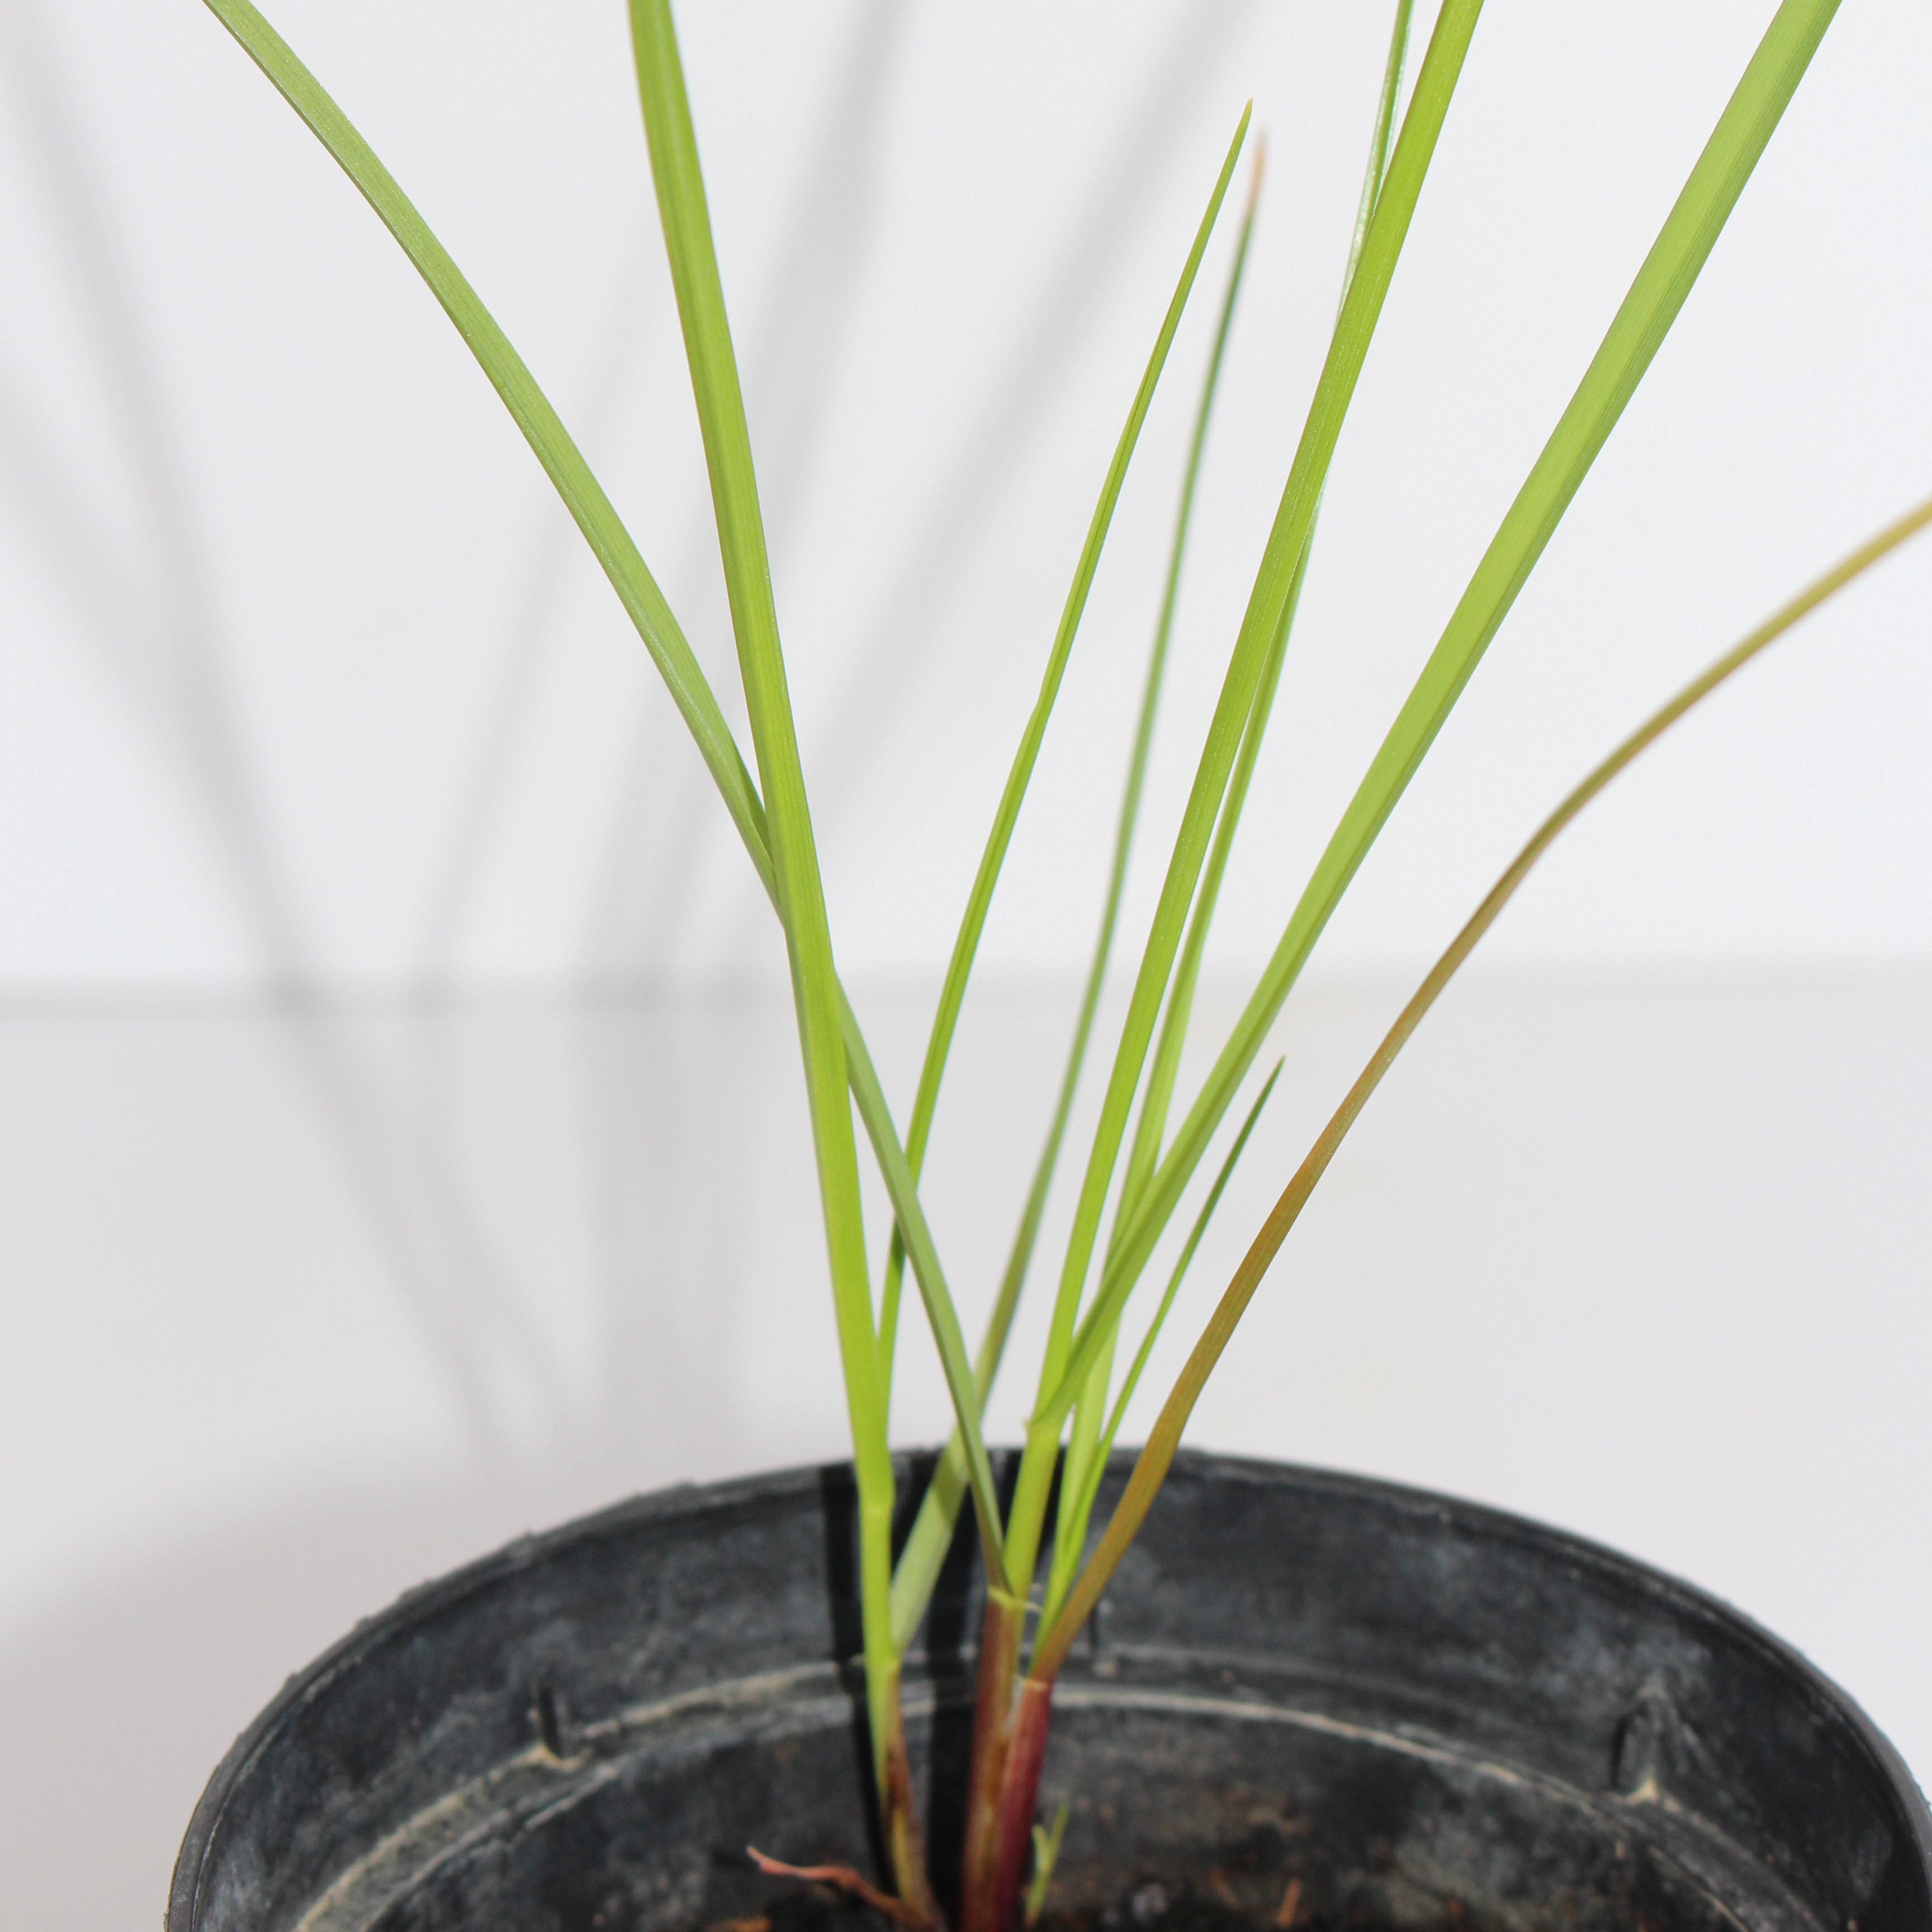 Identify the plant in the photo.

Lolium multiflorum
